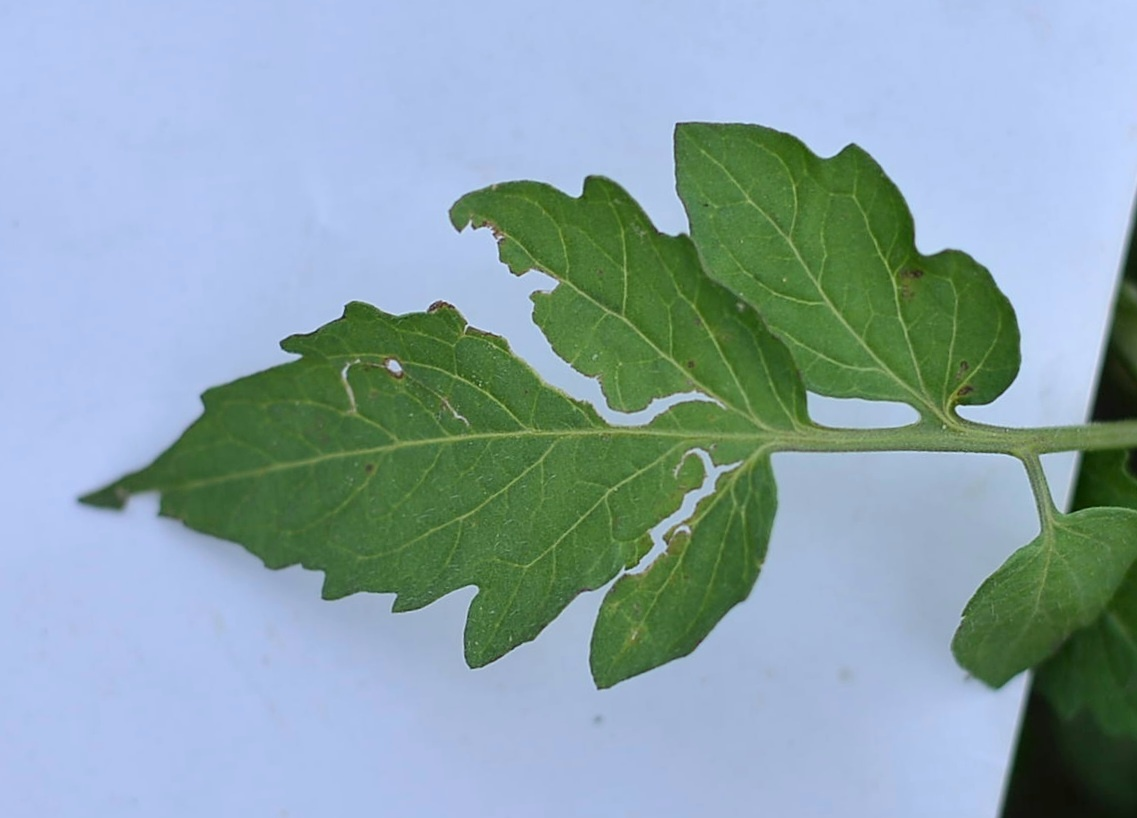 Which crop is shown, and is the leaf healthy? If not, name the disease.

tomato, infected
